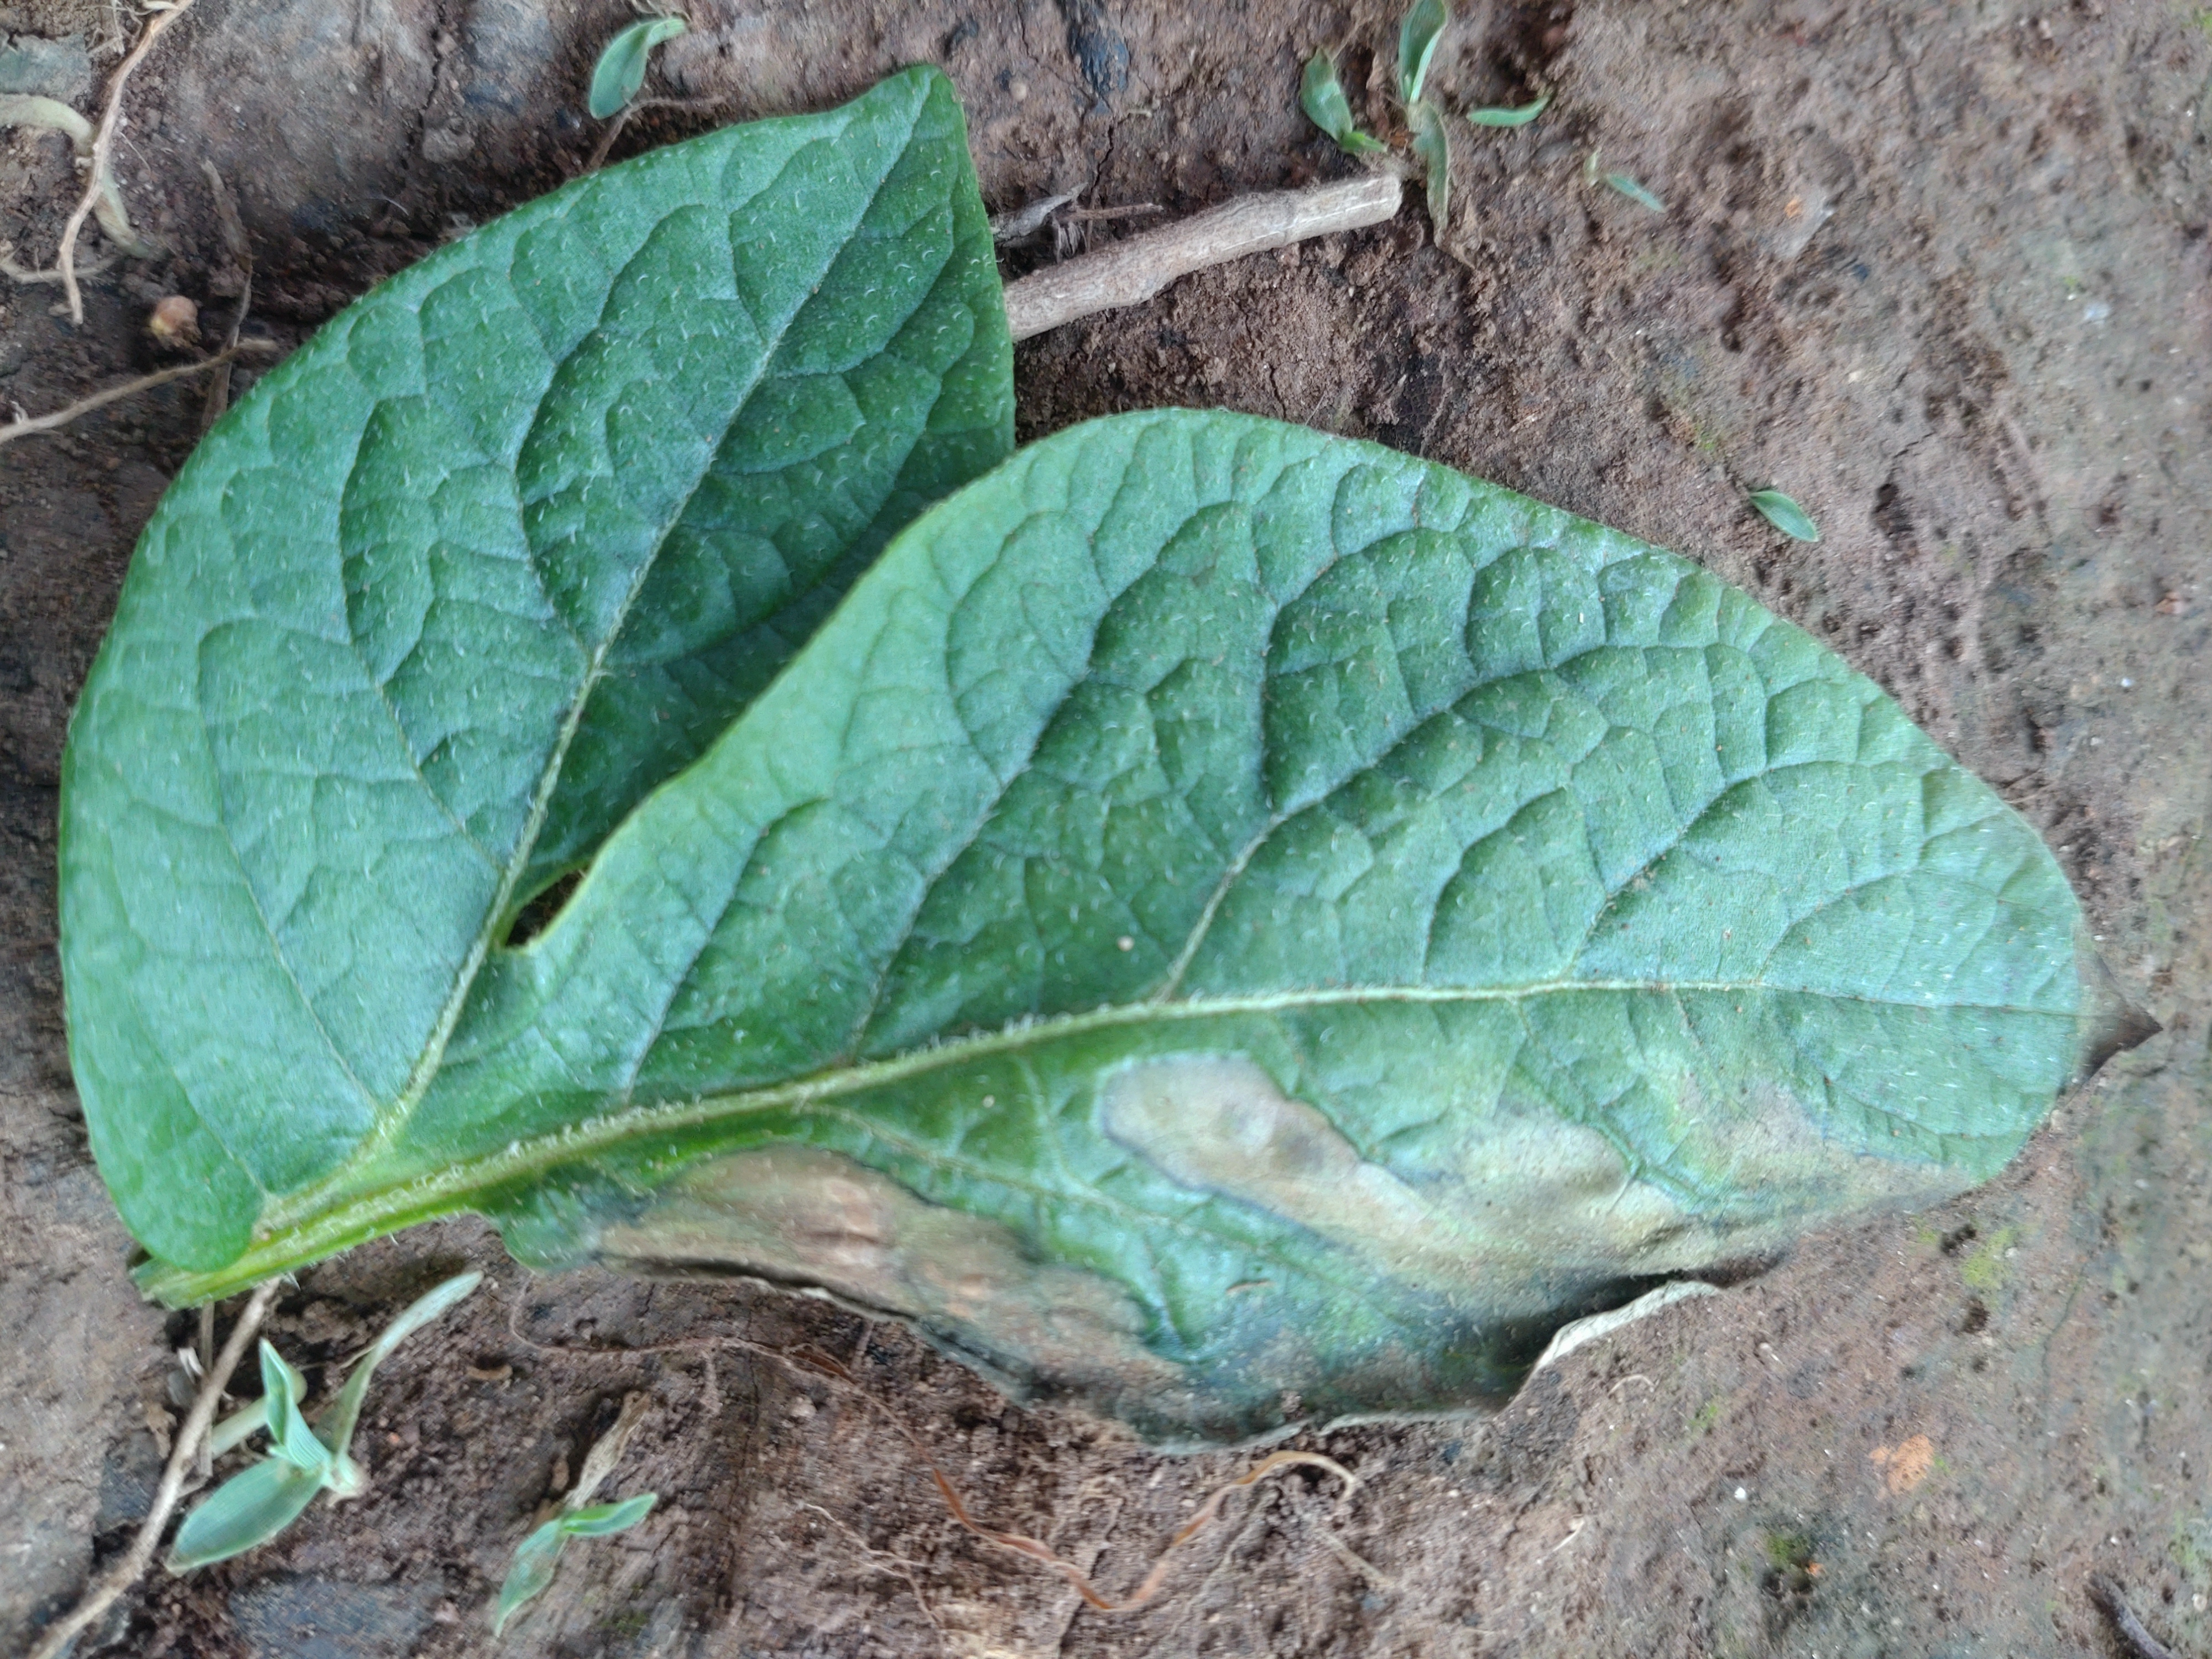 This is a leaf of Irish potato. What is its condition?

early blight
